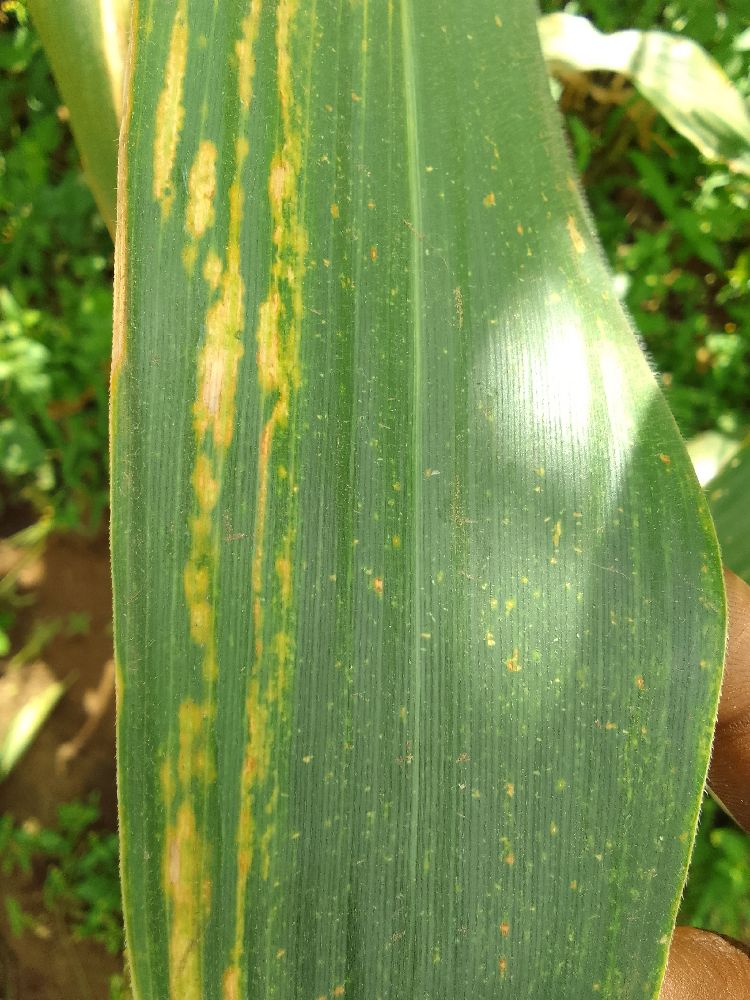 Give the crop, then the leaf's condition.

maize, maize lethal necrosis
